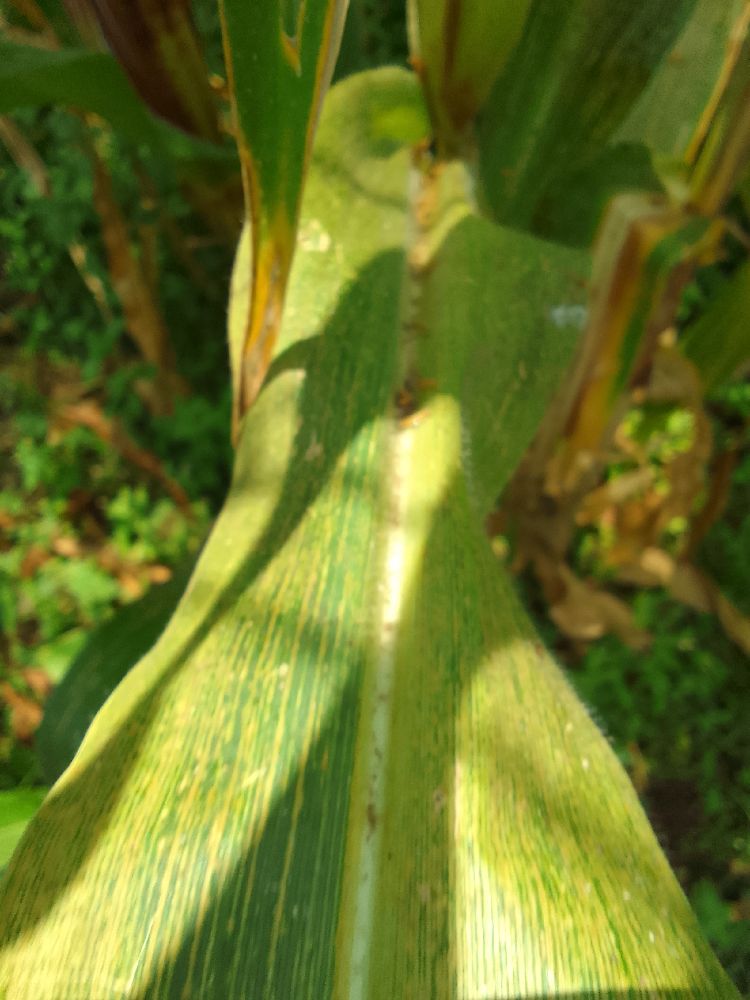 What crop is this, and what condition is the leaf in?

maize, maize lethal necrosis
